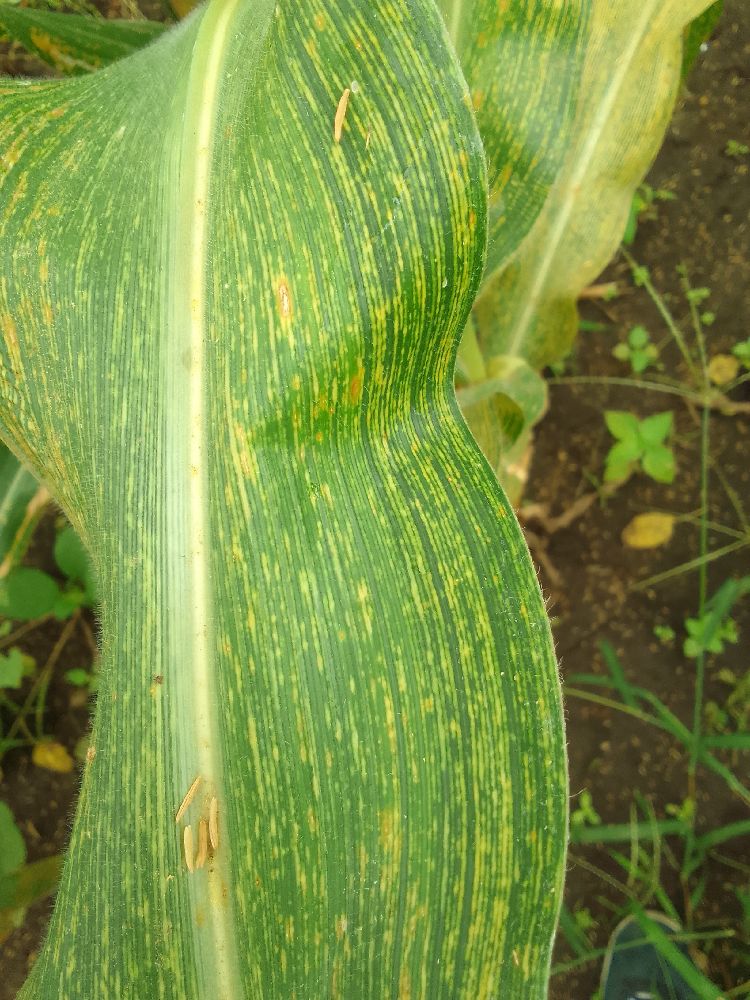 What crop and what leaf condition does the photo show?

maize, maize streak virus
